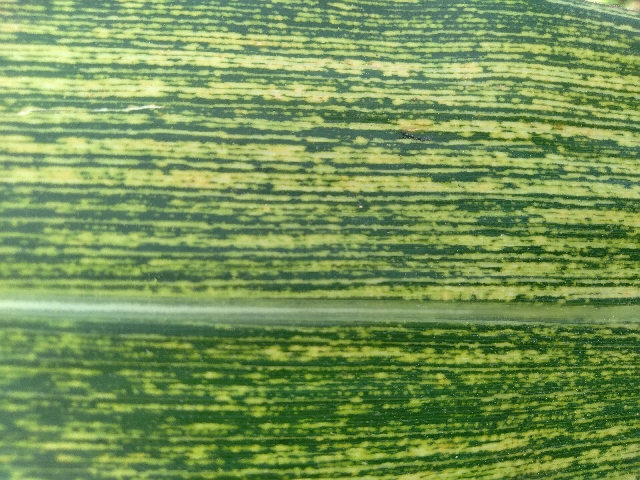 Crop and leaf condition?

maize, maize streak virus
